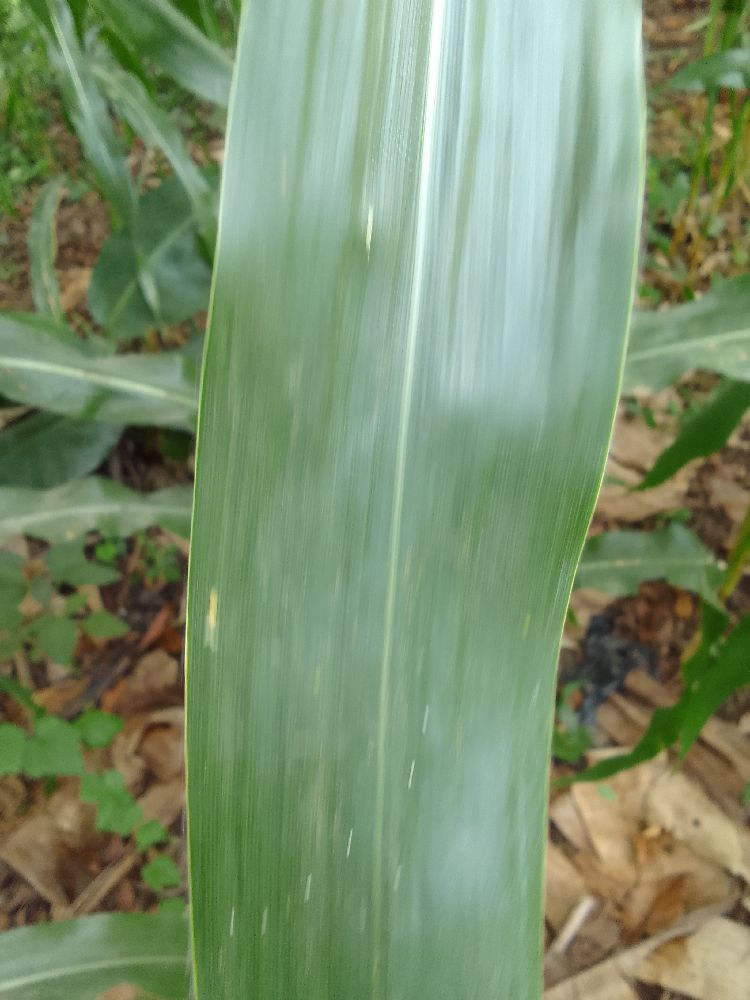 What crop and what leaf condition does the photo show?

maize, healthy
